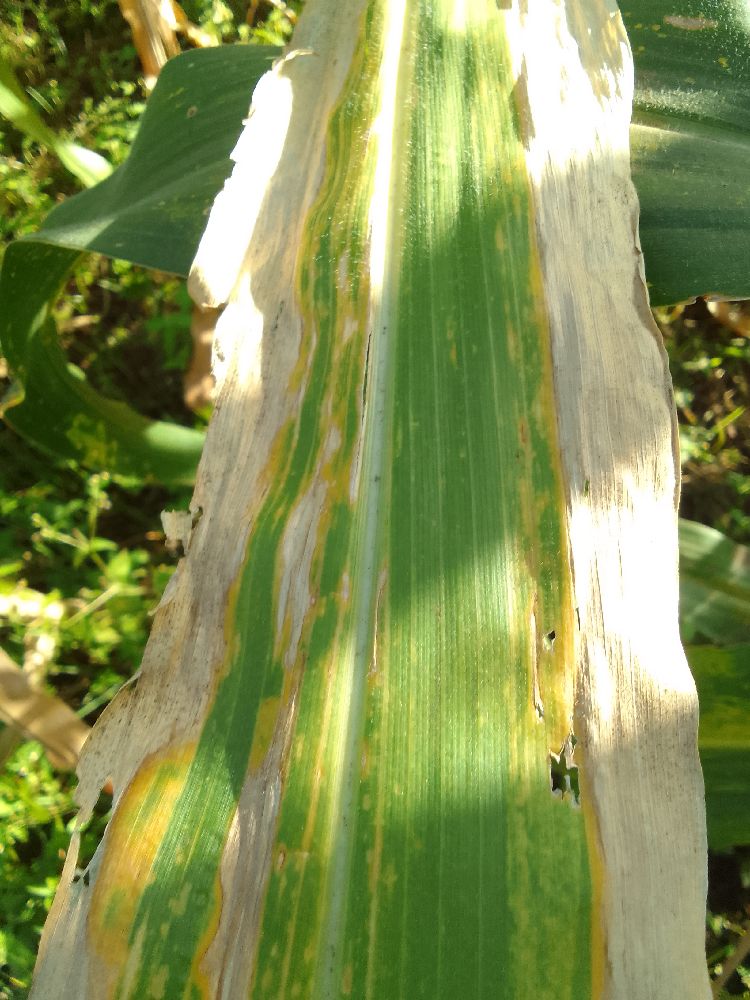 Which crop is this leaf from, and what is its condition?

maize, maize lethal necrosis
